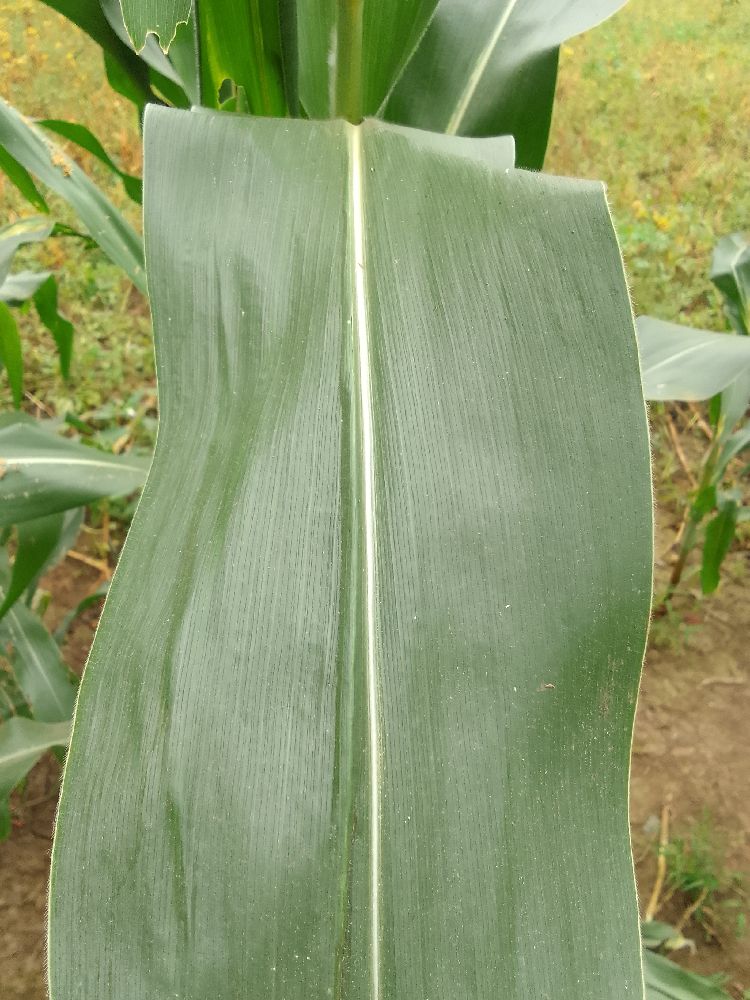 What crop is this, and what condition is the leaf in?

maize, healthy
